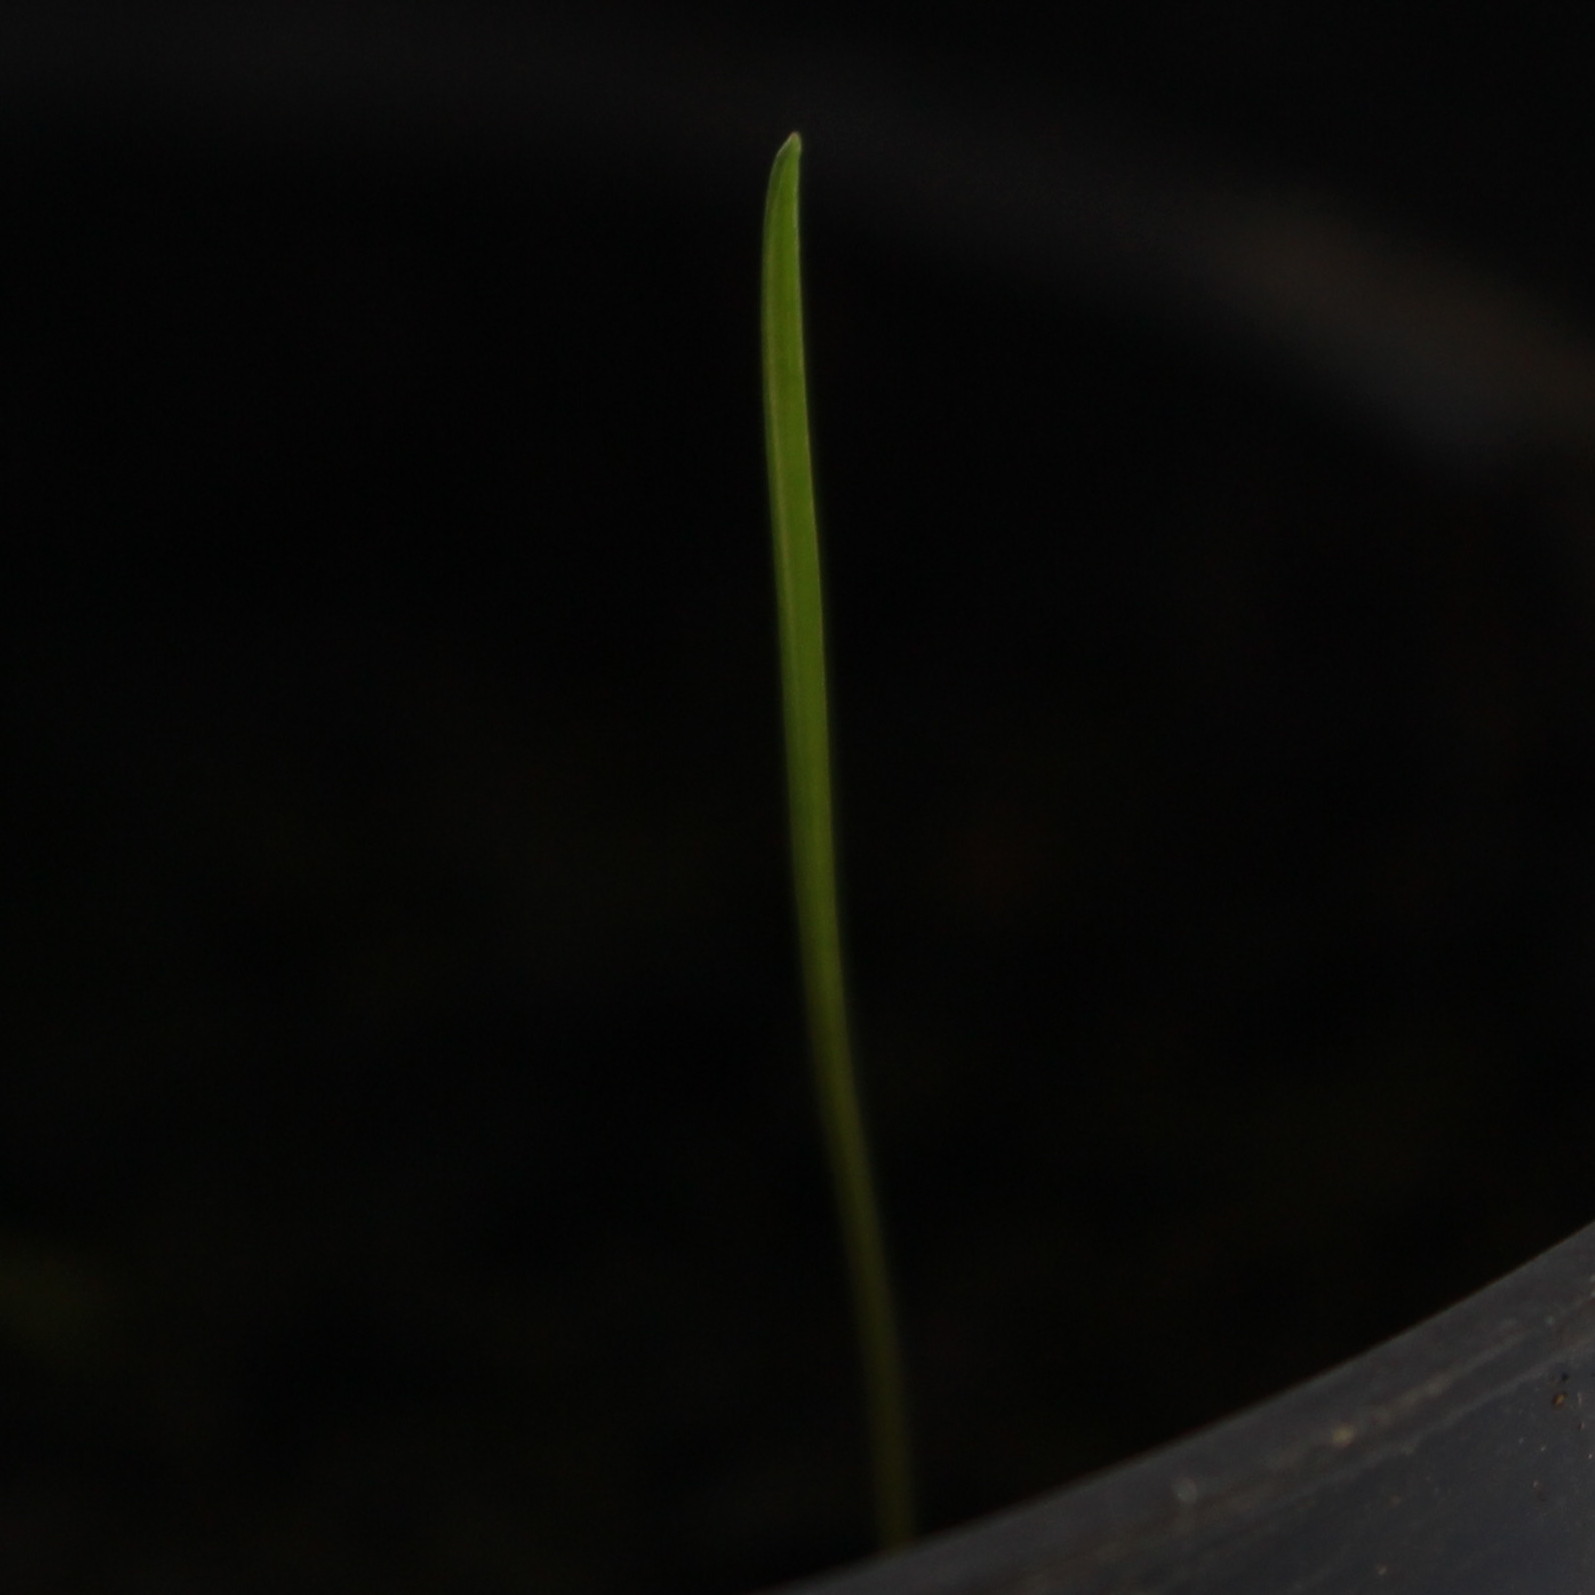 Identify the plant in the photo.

Lolium multiflorum
